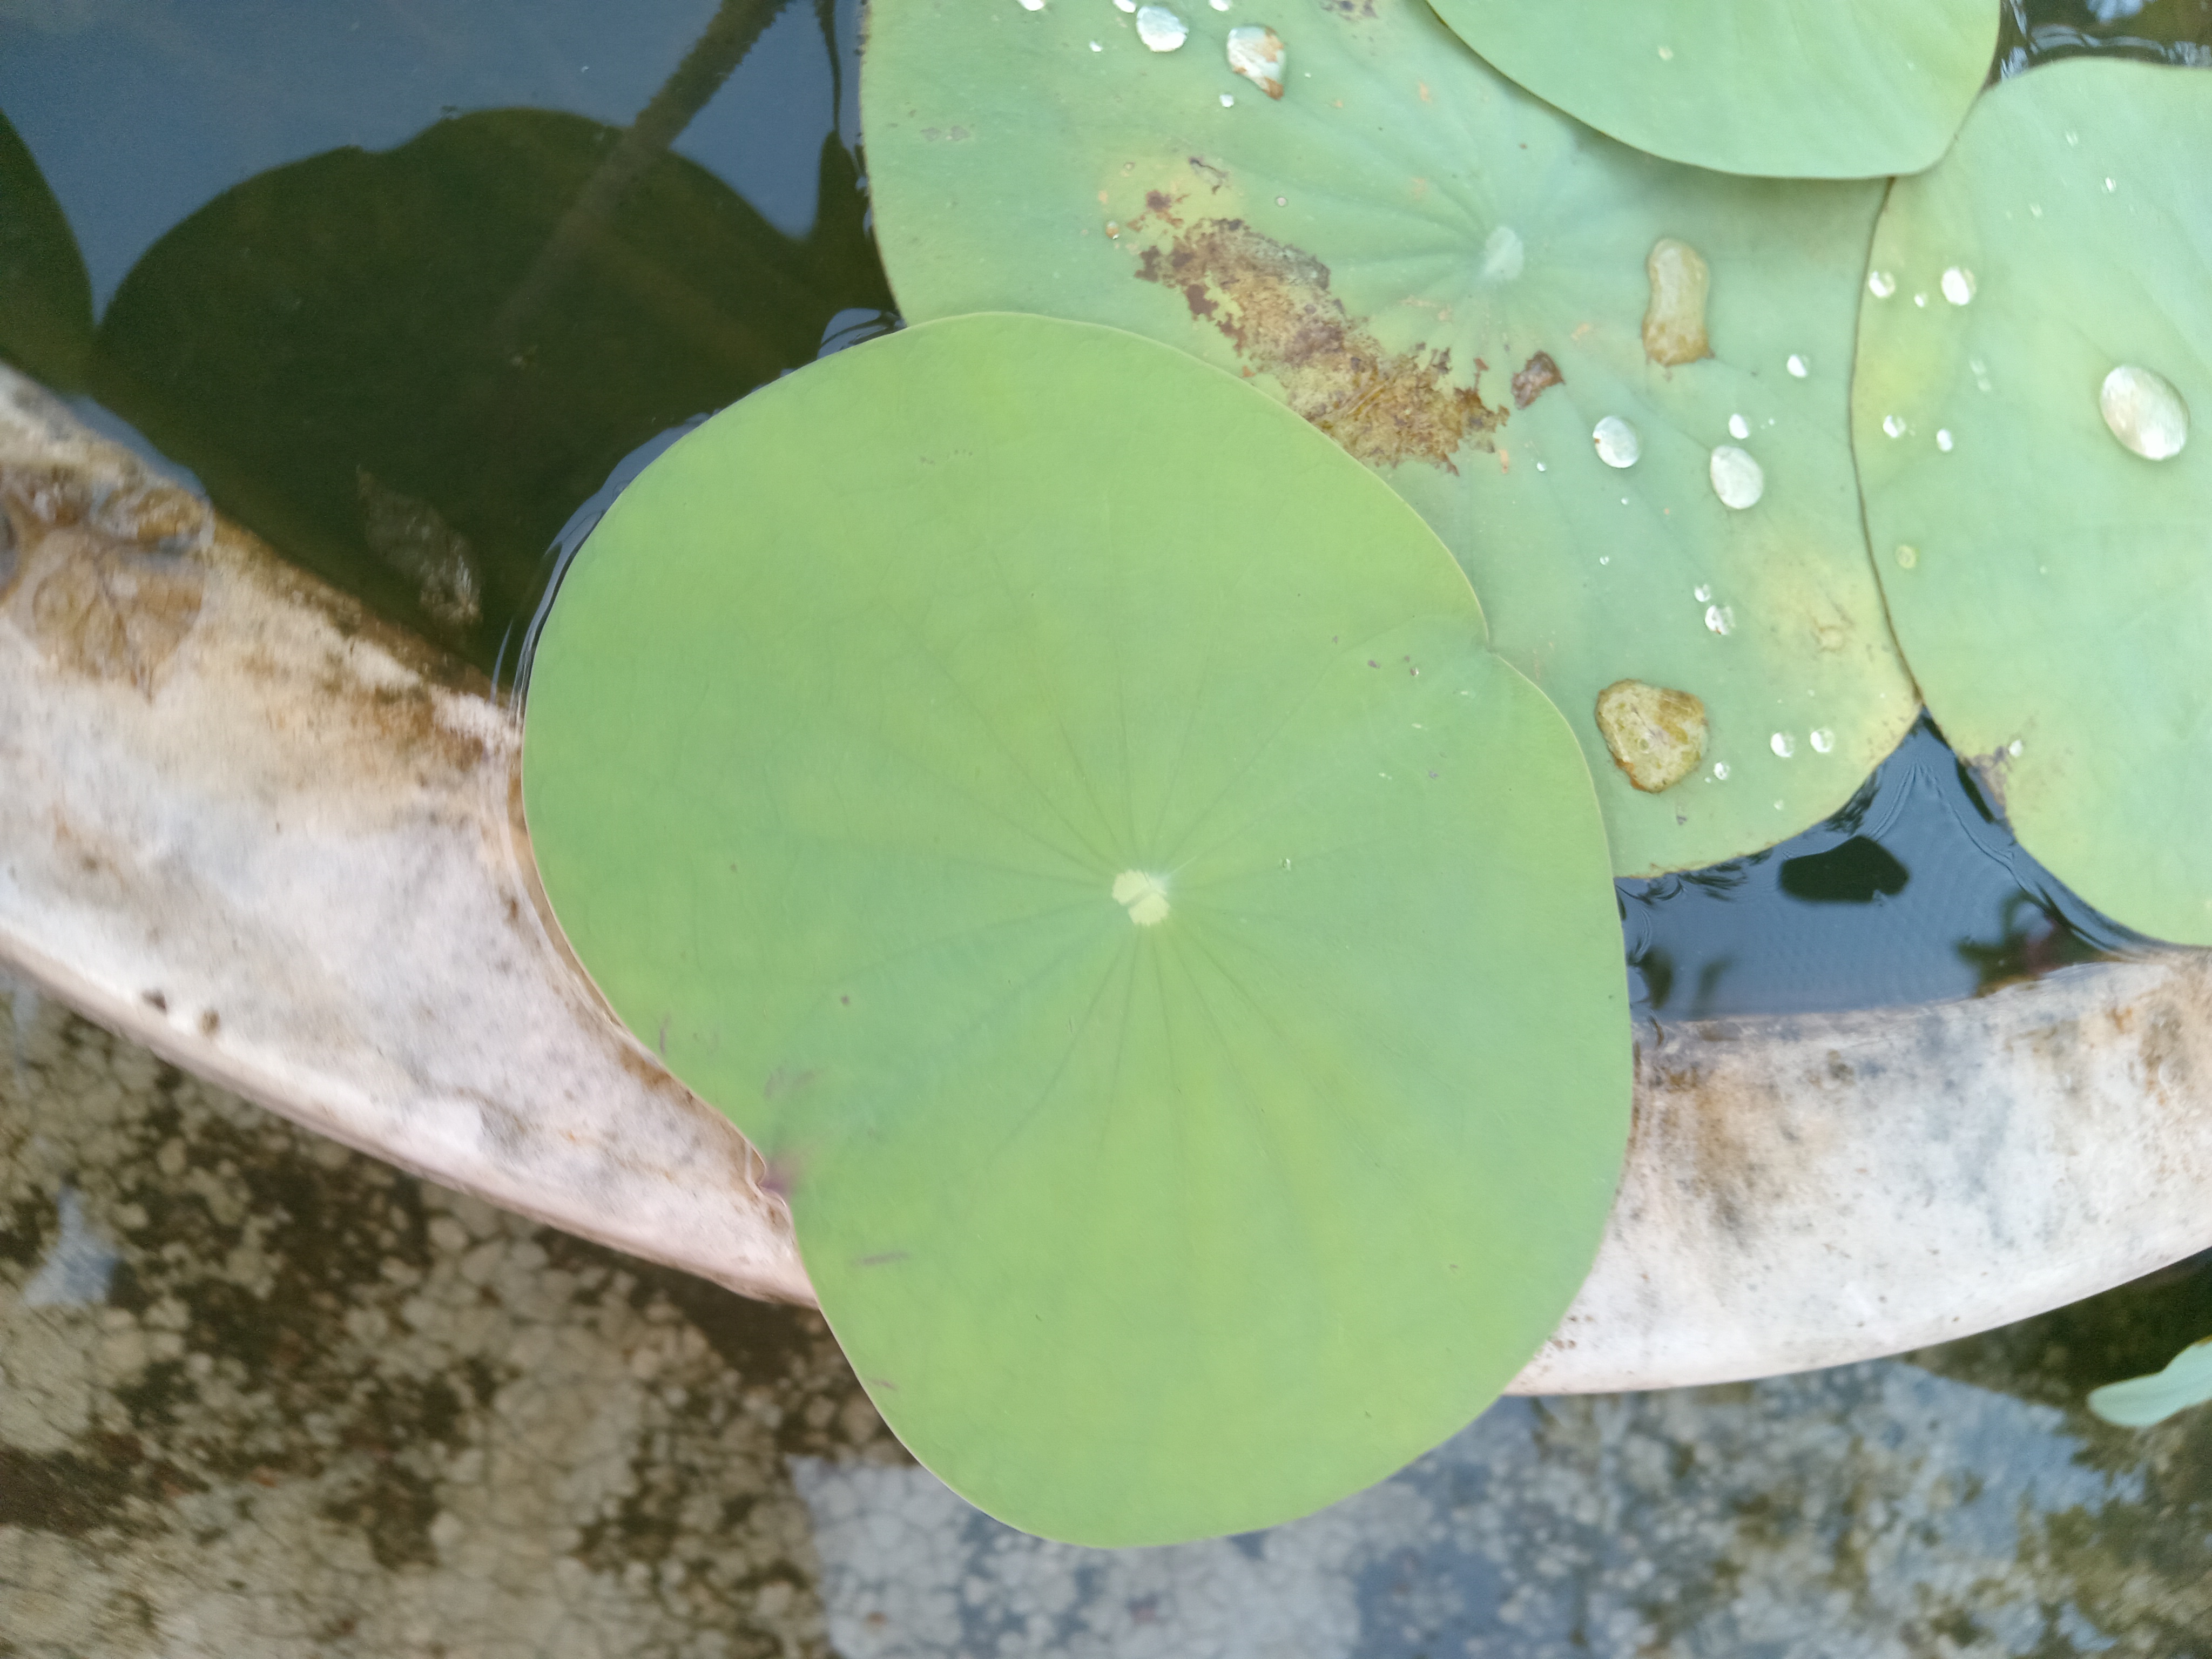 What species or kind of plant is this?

lotus
